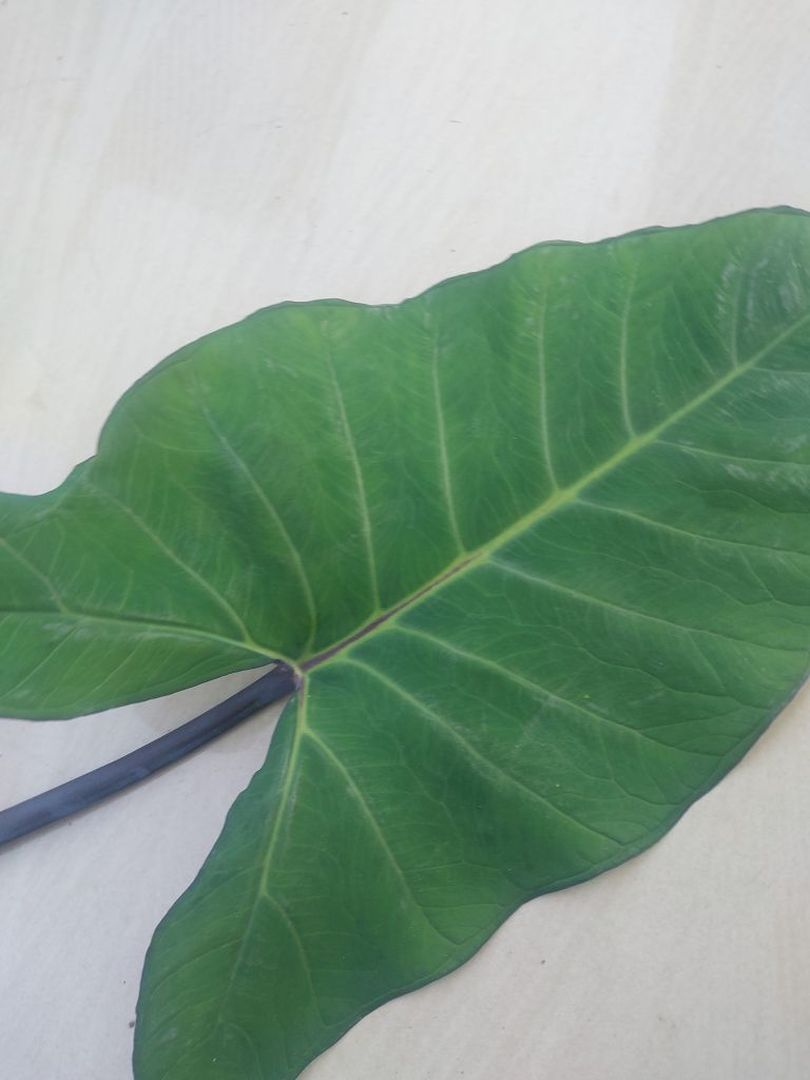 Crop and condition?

taro, healthy
